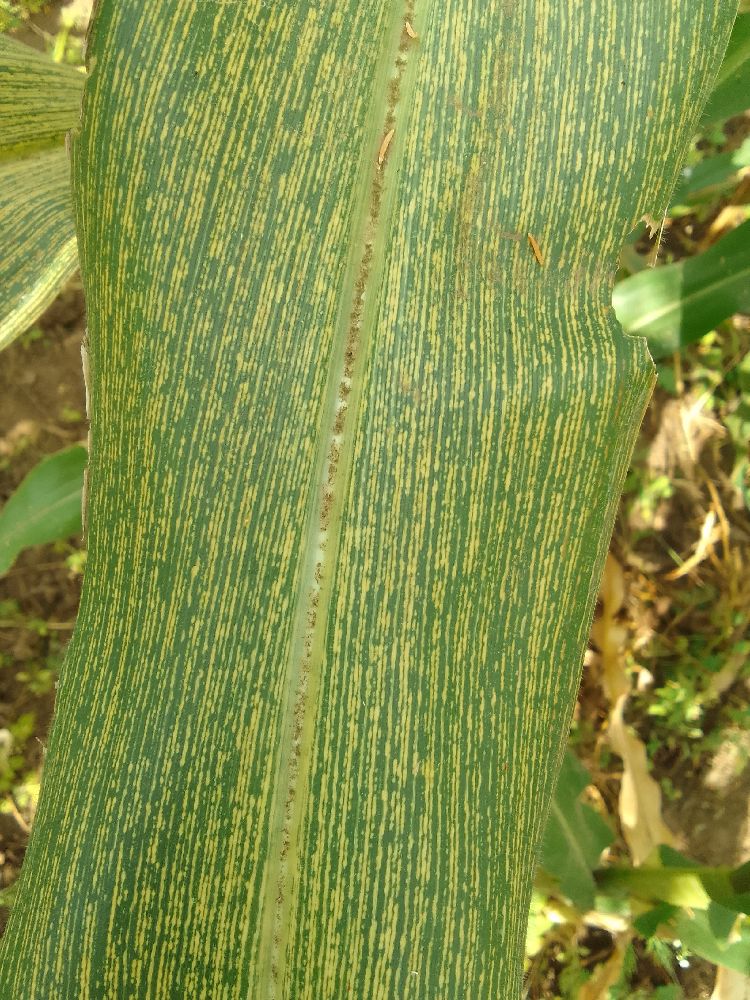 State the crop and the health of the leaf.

maize, maize streak virus
